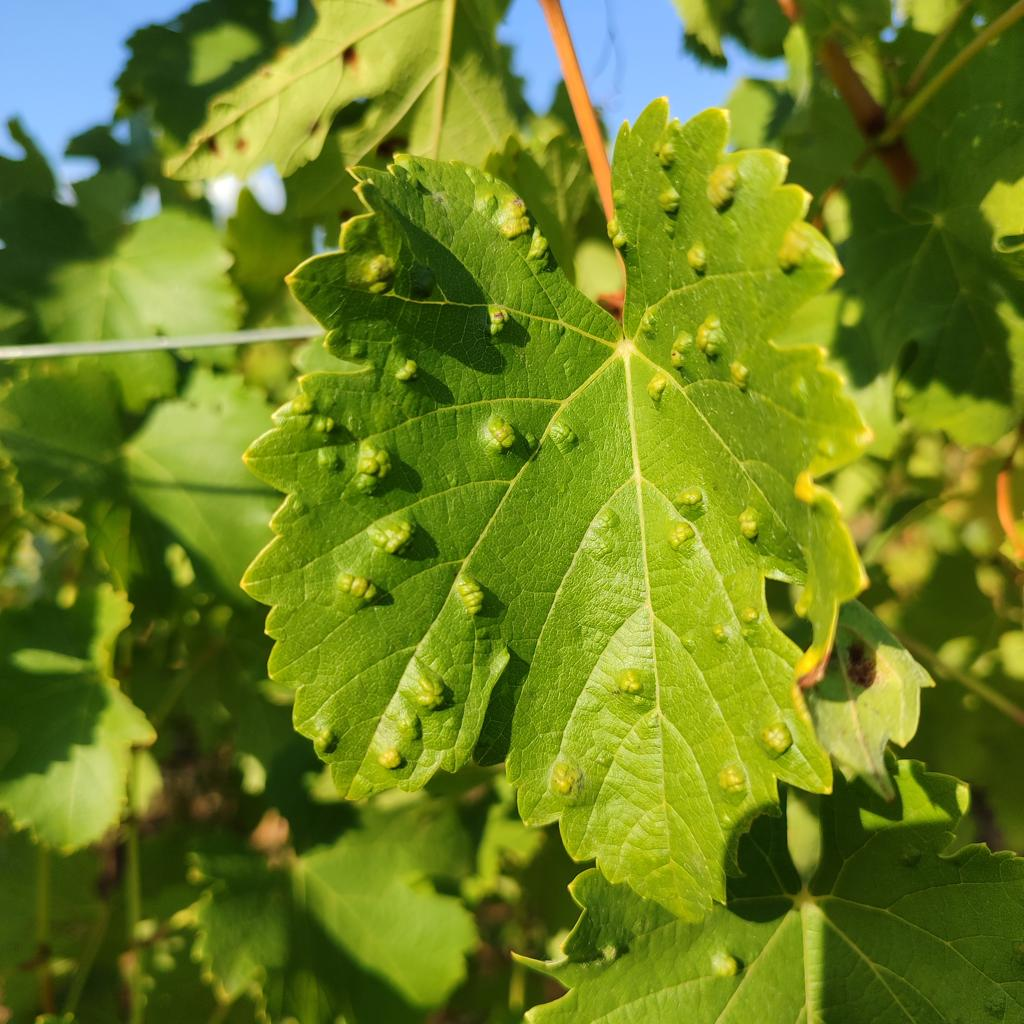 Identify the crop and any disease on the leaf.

grapevine, erineum mite
